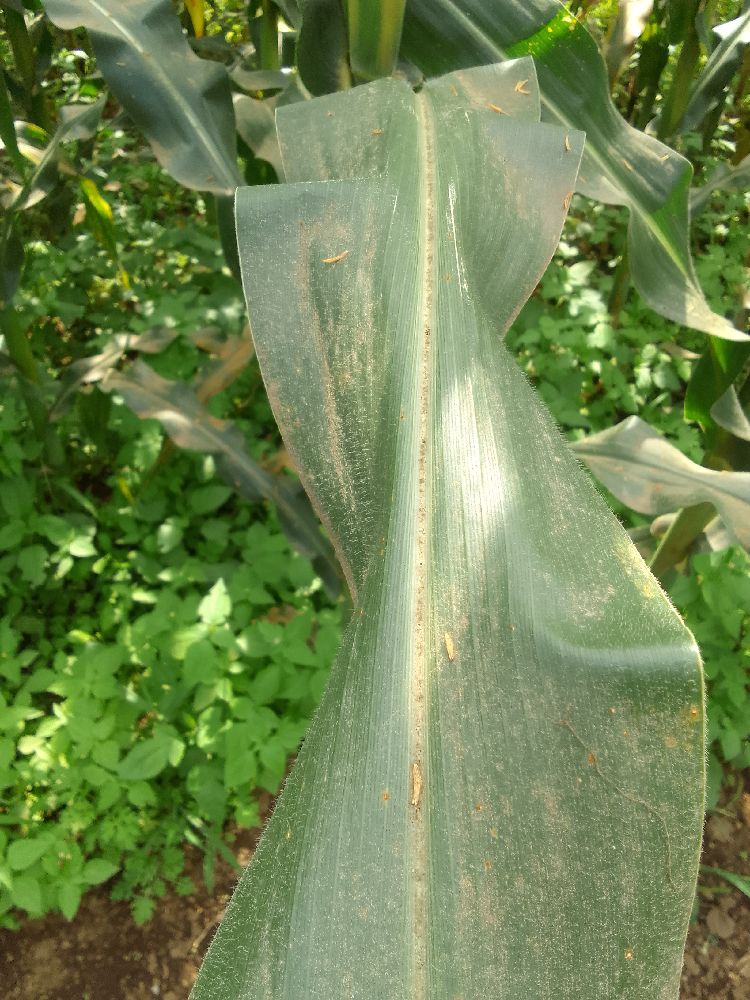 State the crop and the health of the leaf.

maize, healthy
